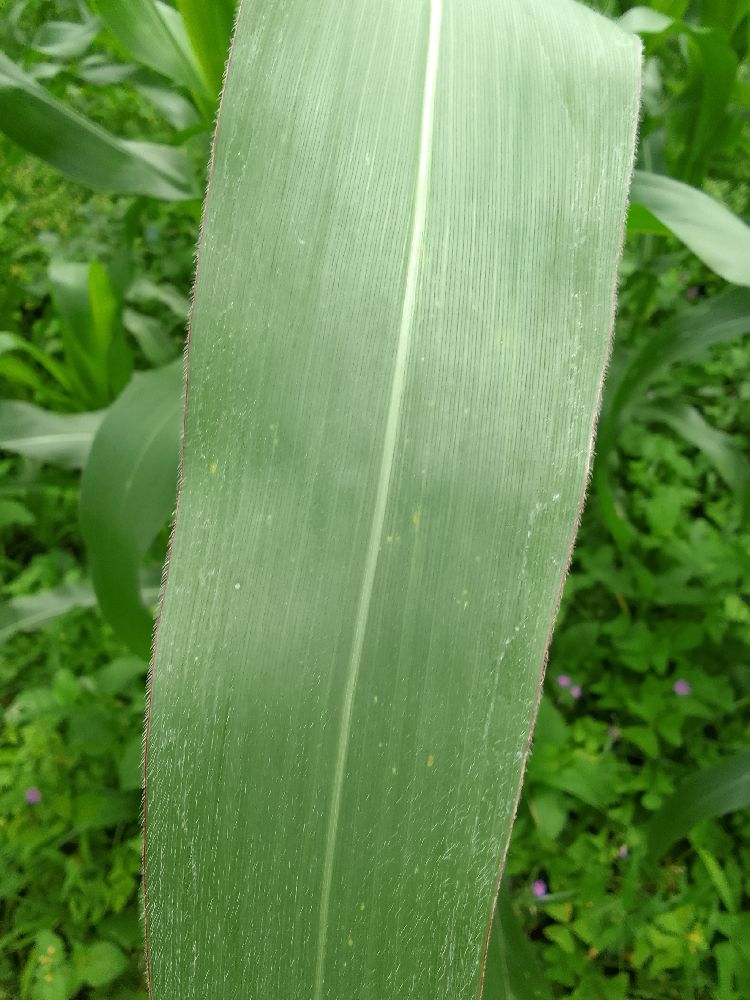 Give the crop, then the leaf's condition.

maize, healthy
